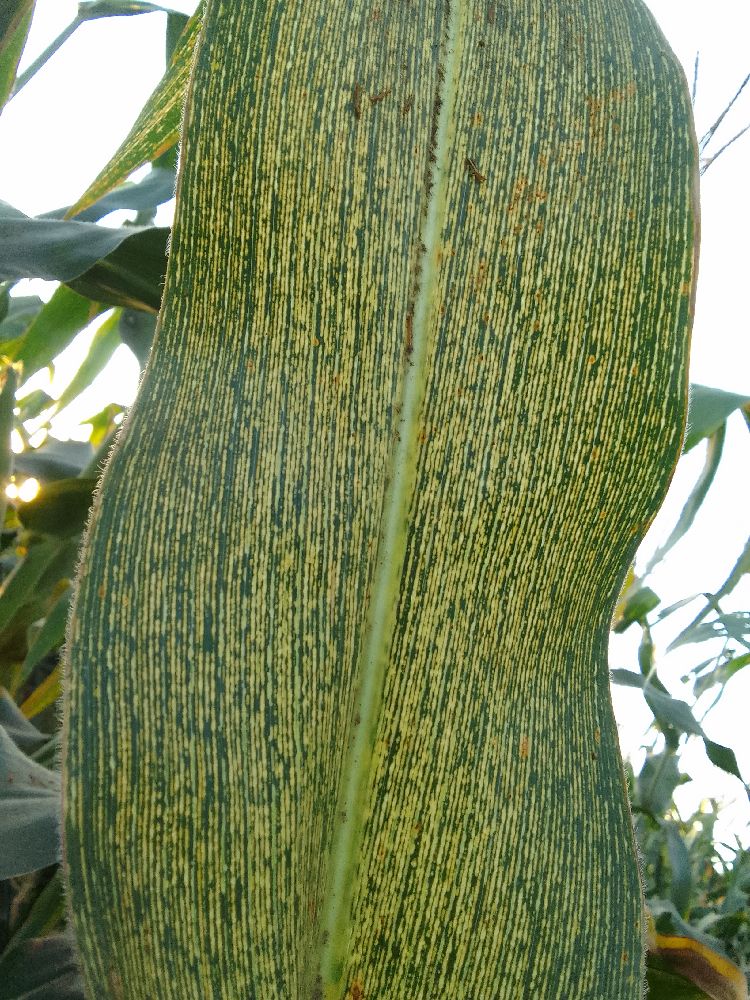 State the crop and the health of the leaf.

maize, maize streak virus
